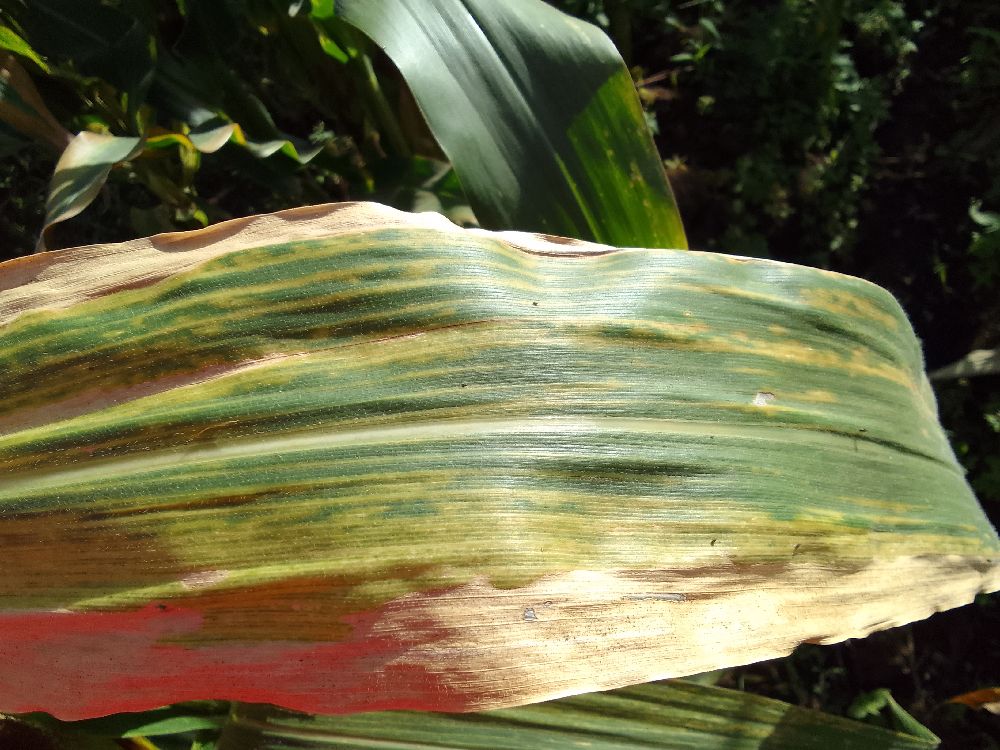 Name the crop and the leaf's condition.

maize, maize lethal necrosis
